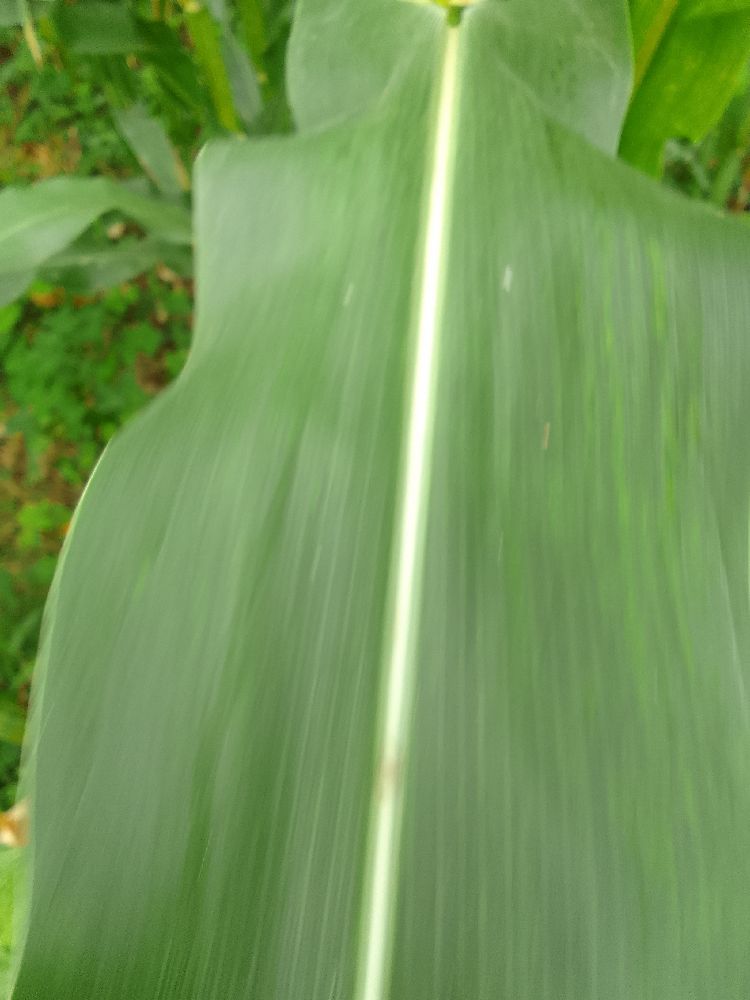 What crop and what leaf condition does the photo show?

maize, healthy
